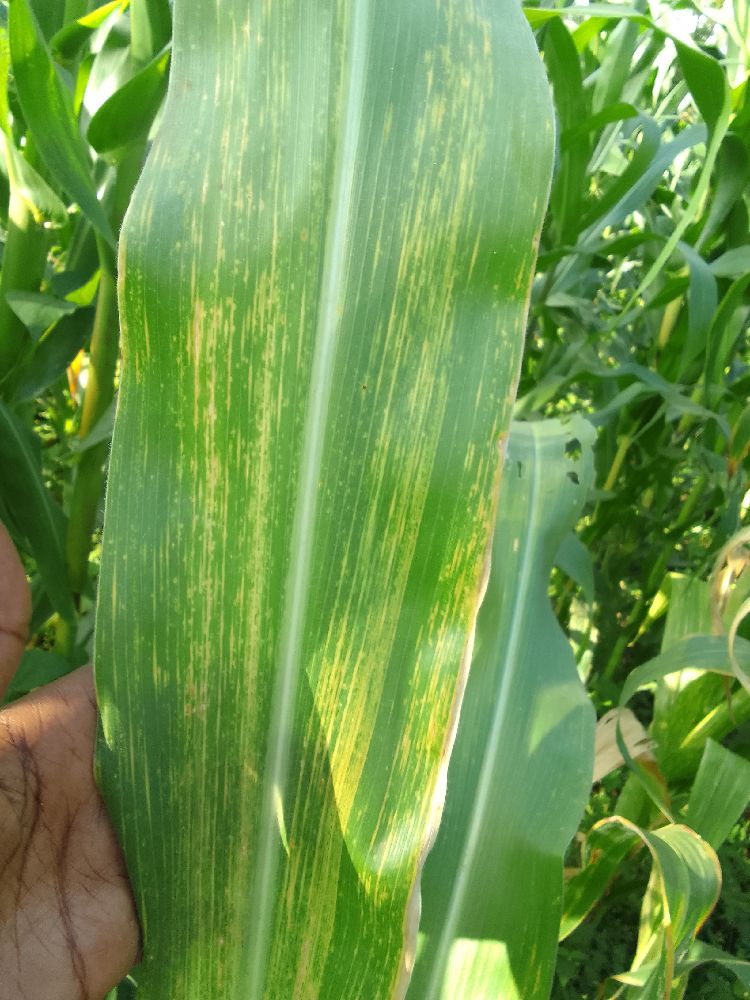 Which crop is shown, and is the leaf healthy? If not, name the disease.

maize, maize lethal necrosis
